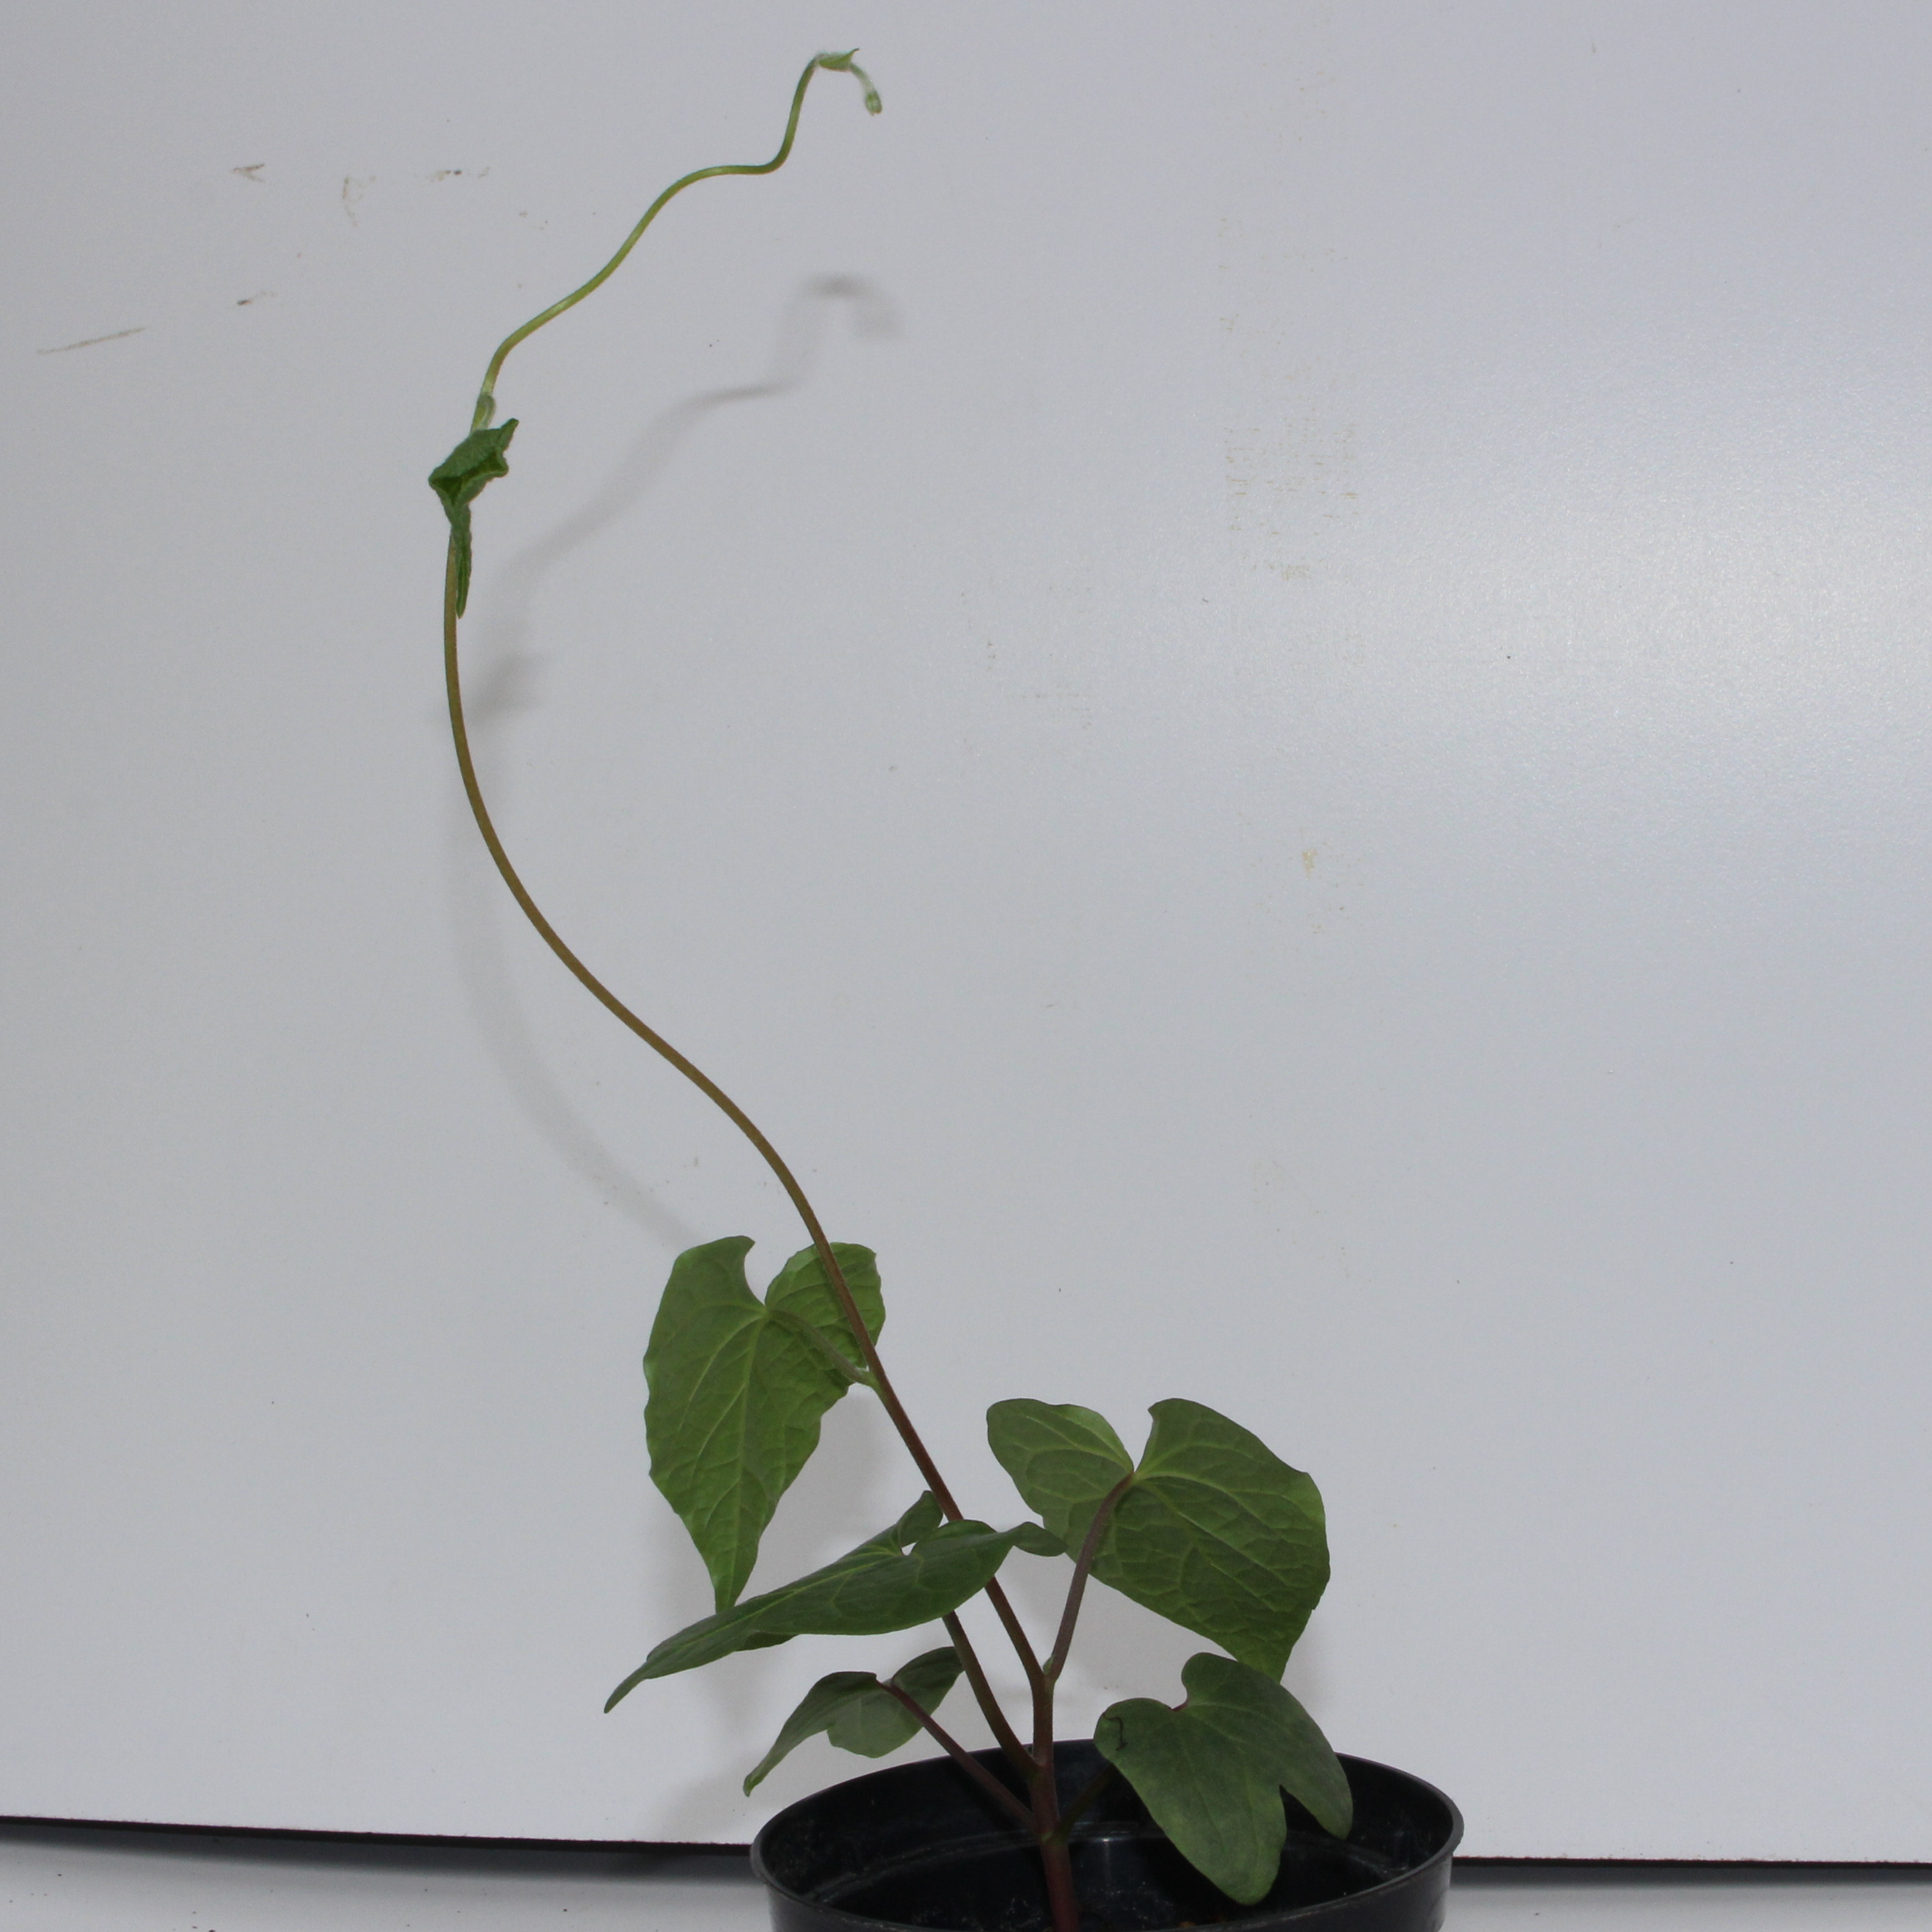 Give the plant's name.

Convolvulus arvensis
